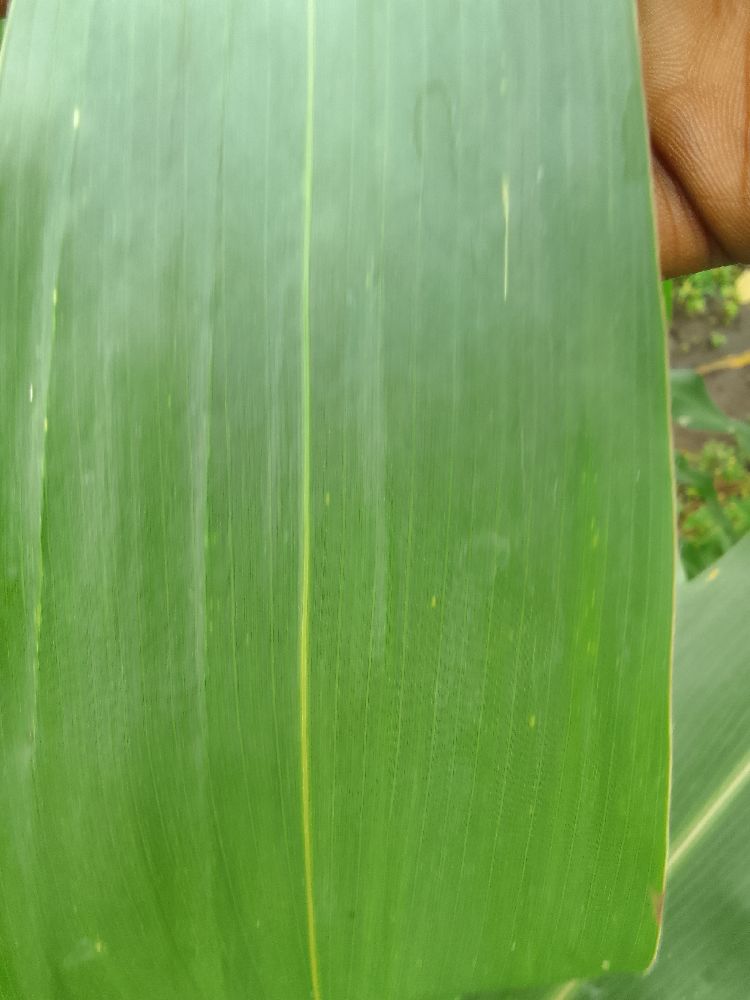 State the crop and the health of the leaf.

maize, healthy
